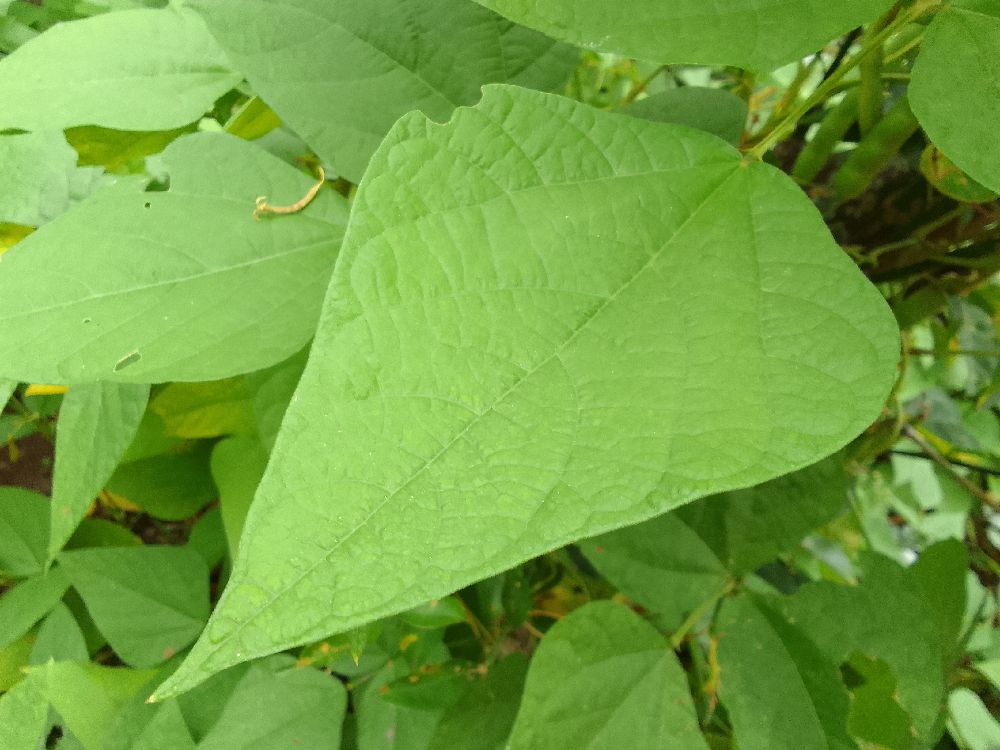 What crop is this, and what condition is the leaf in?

common bean, healthy
